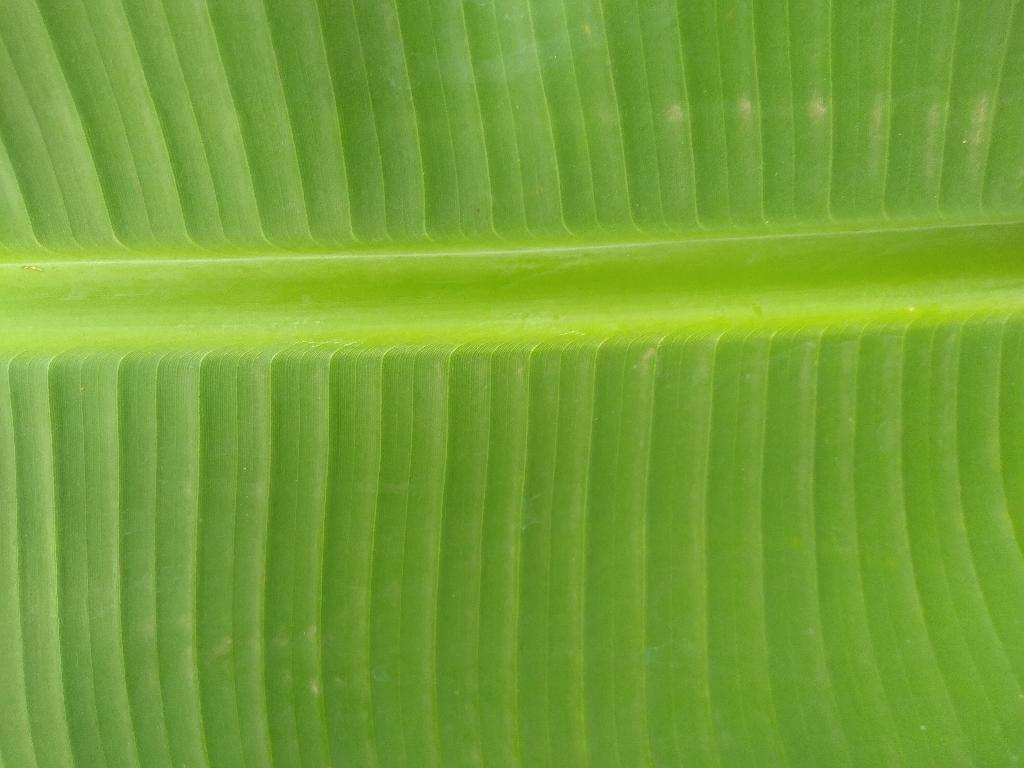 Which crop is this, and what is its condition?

banana, healthy
